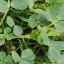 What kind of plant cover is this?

unstructured weed
